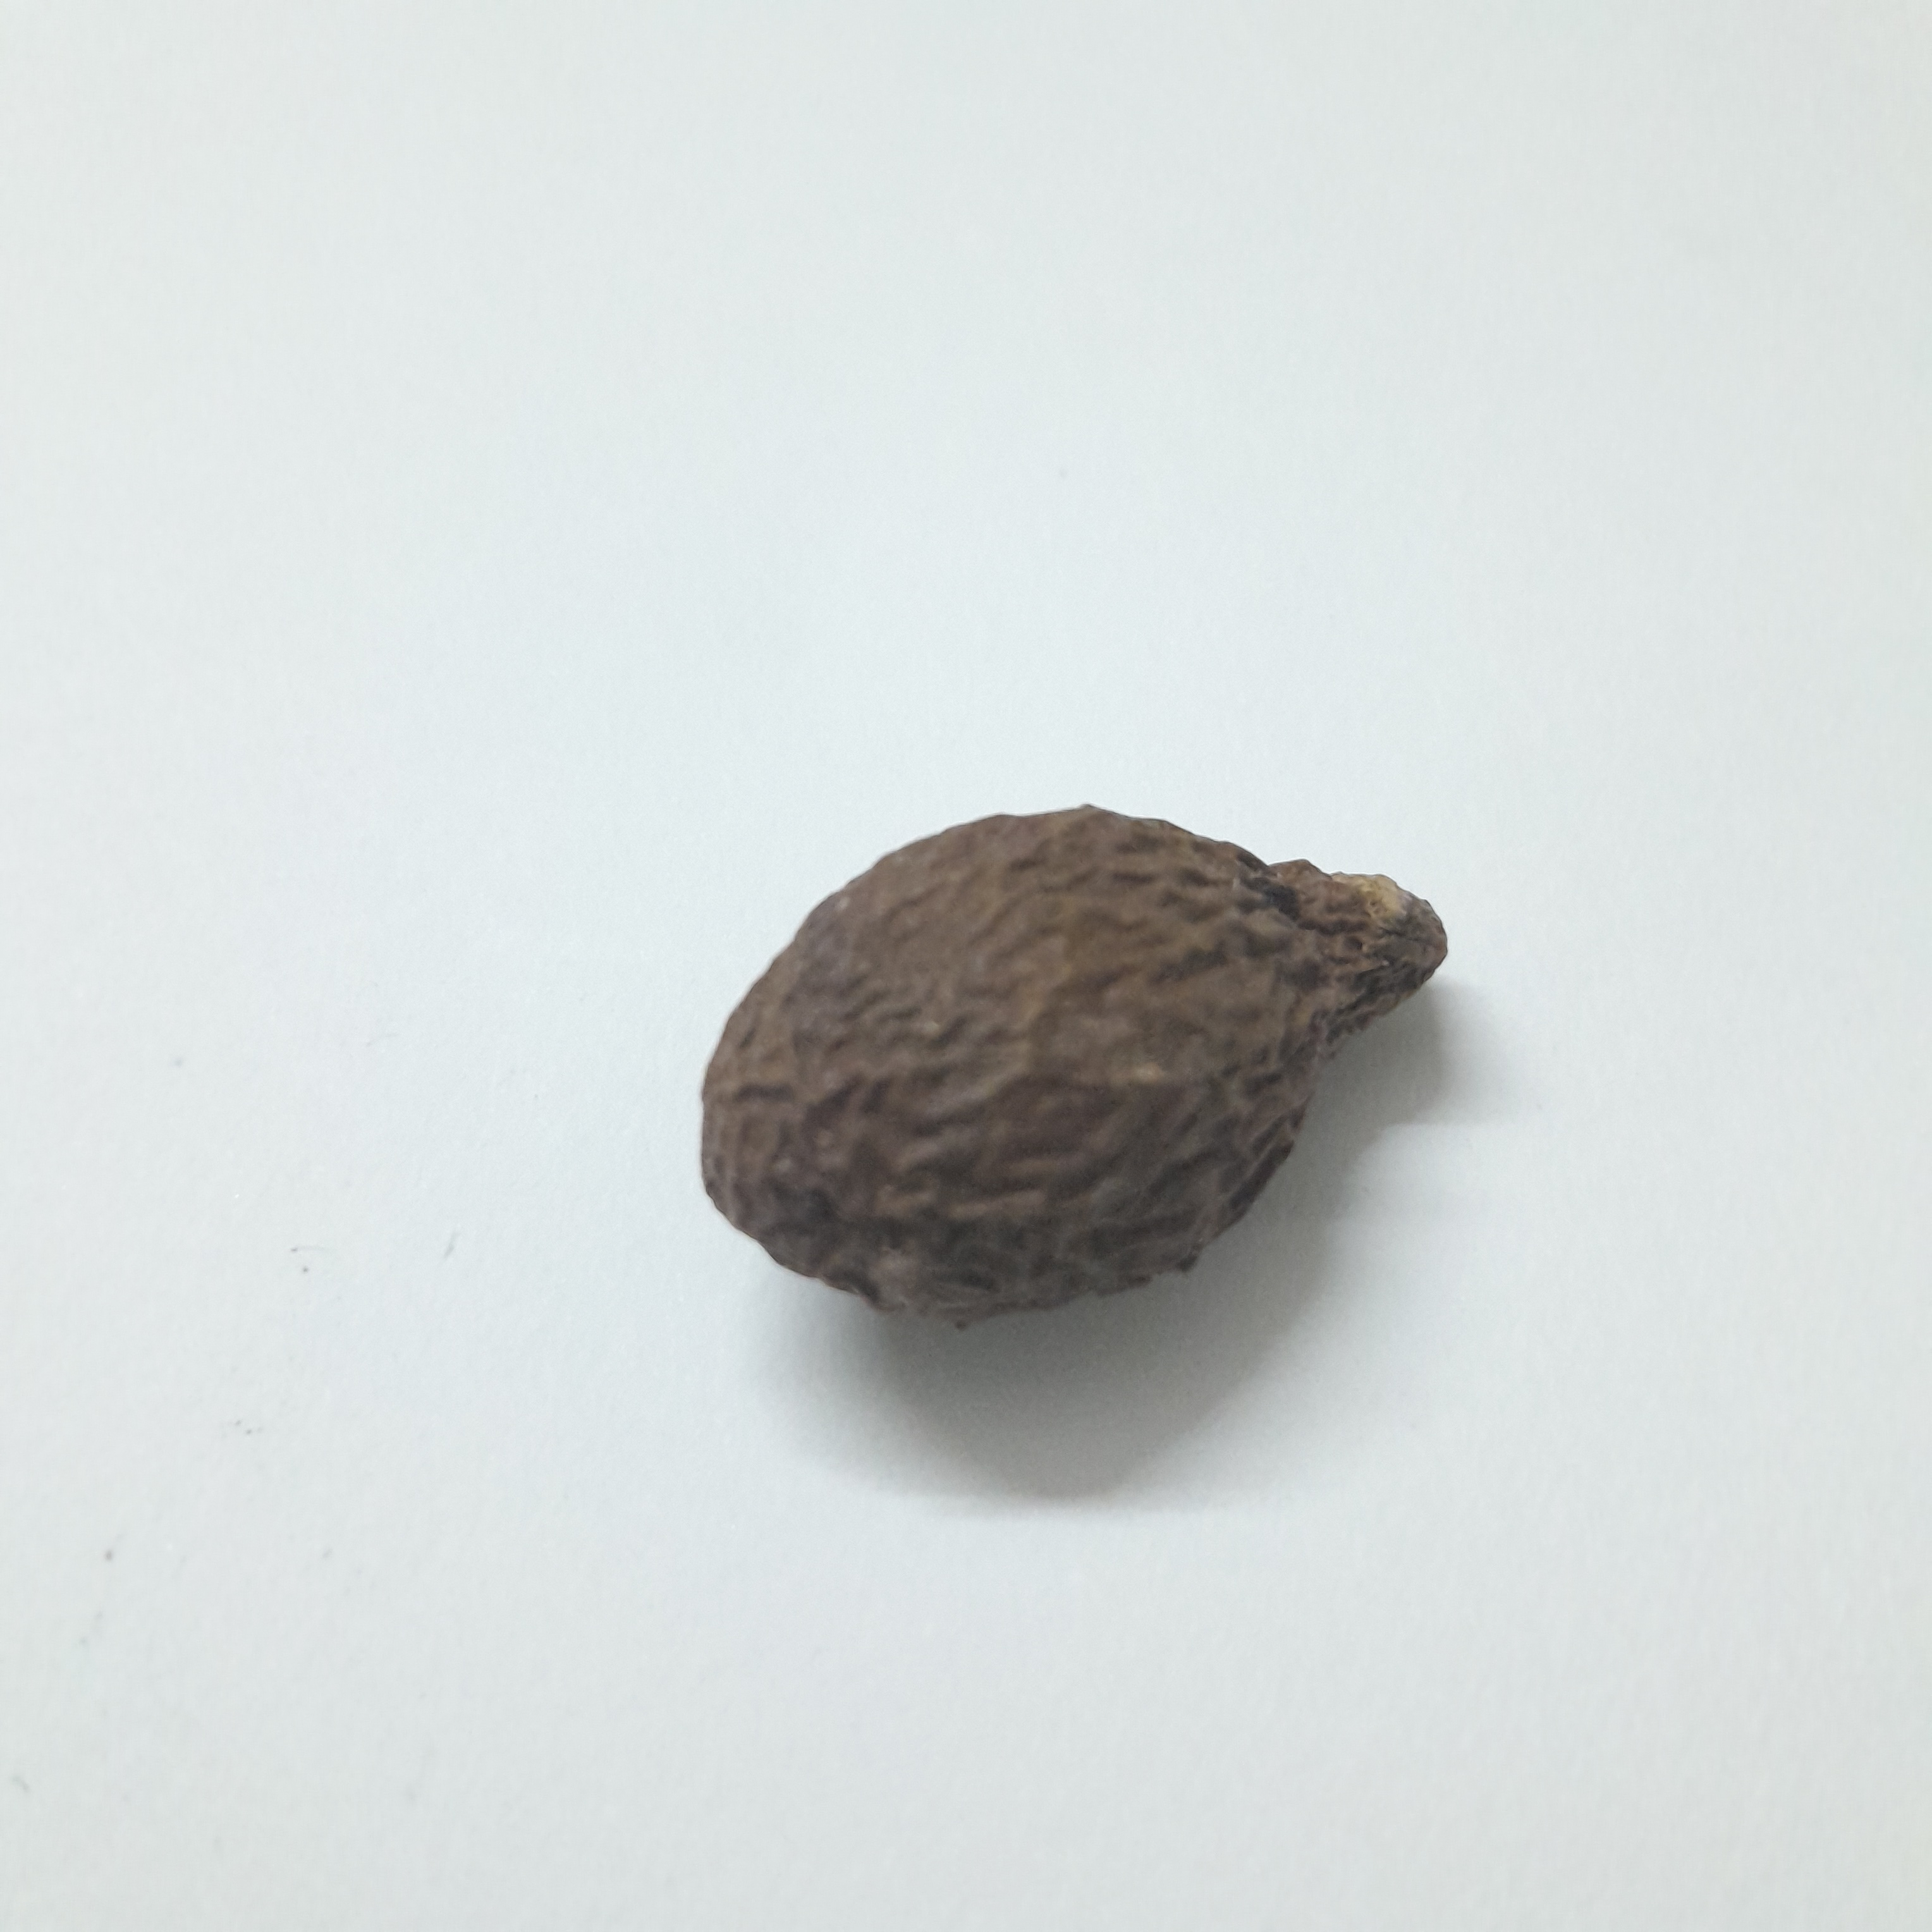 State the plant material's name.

niranjanphal
